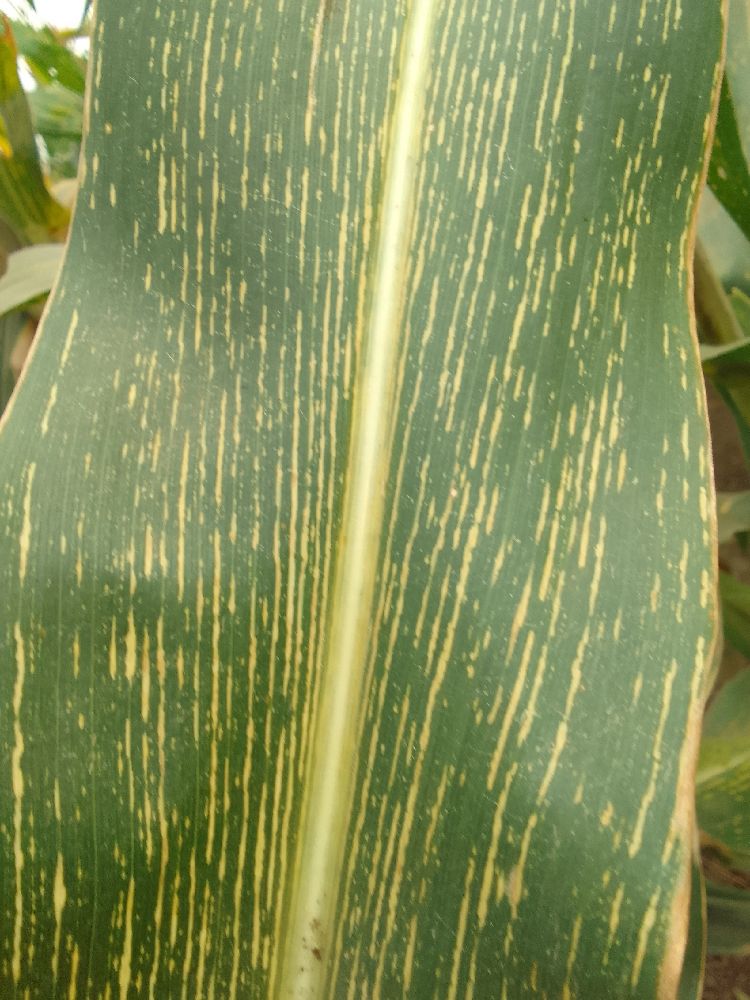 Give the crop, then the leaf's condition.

maize, maize streak virus
